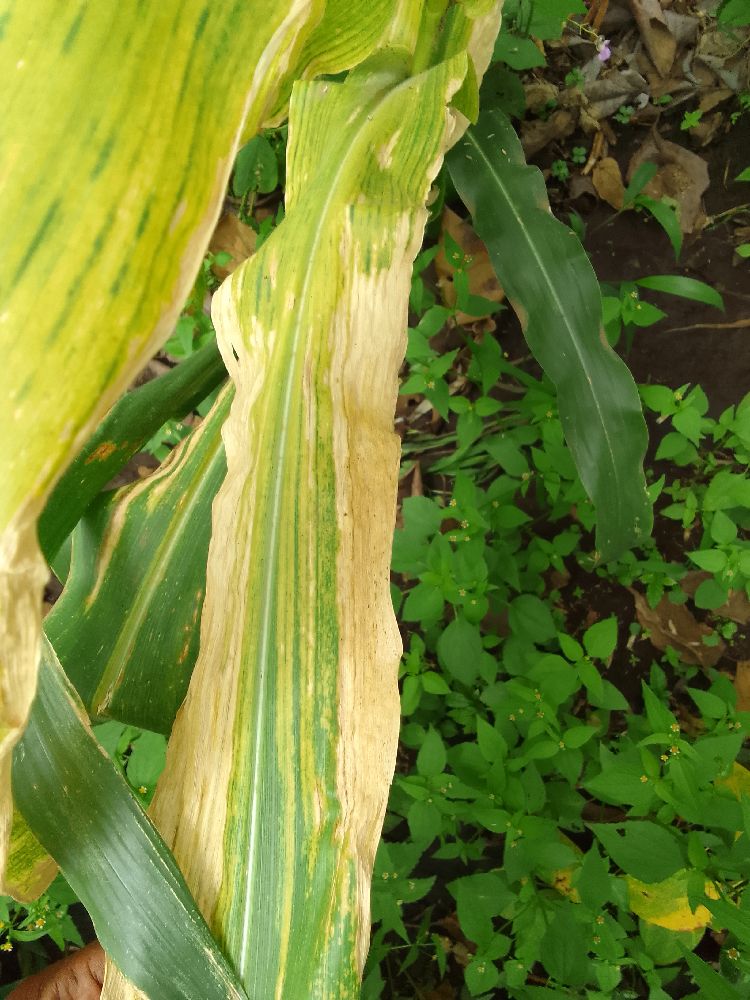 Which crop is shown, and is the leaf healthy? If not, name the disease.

maize, maize lethal necrosis
